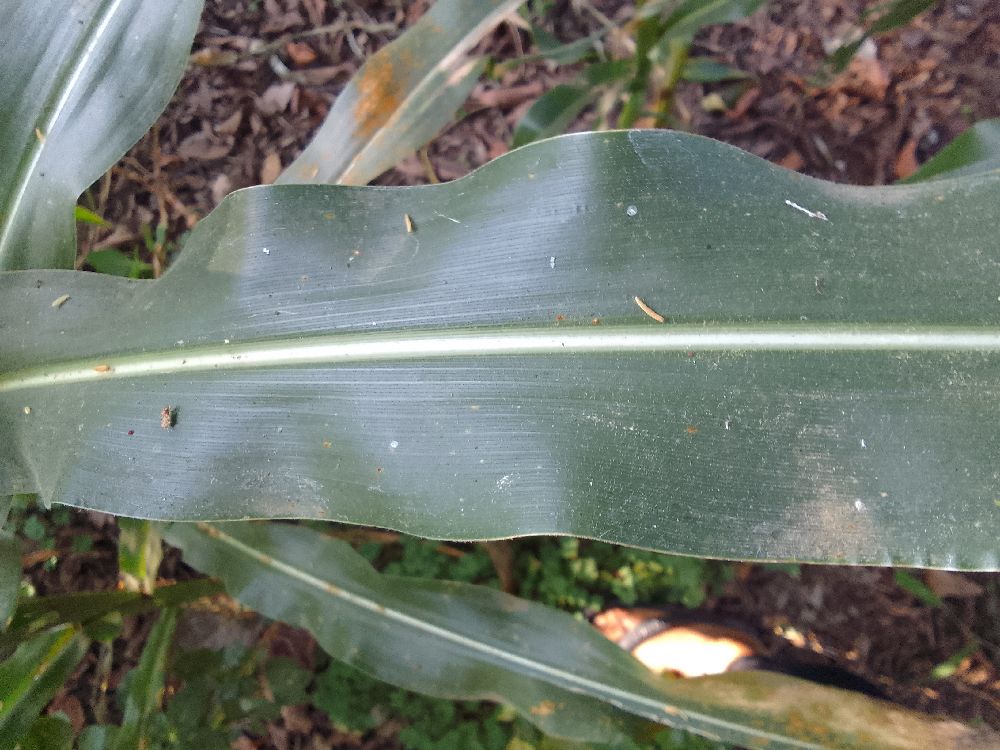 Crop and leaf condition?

maize, healthy
